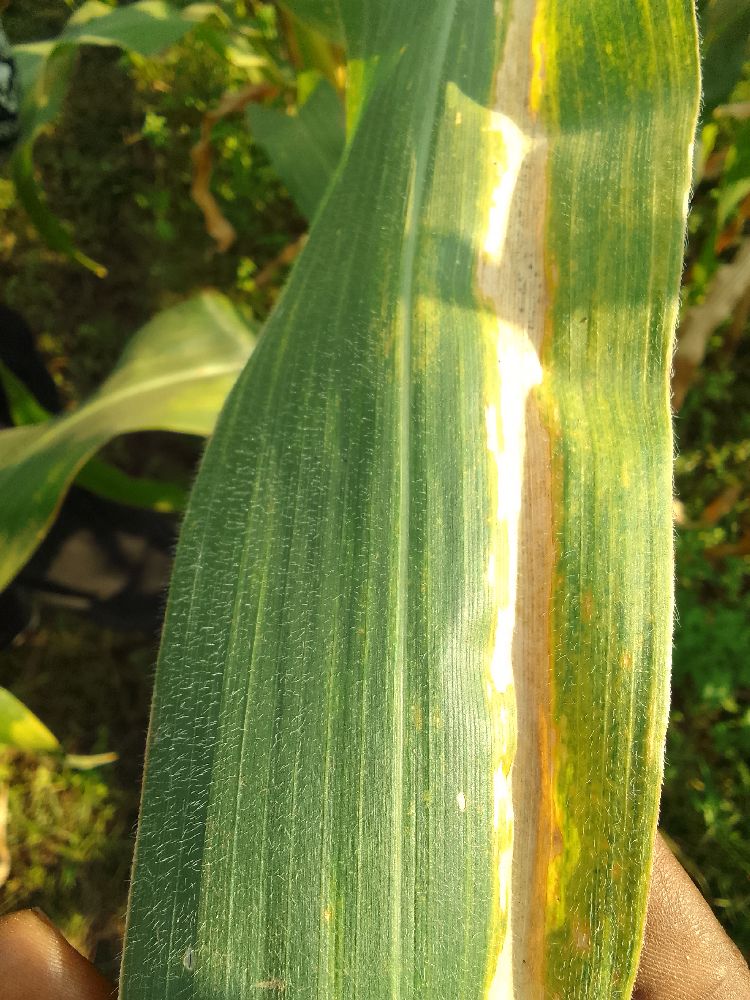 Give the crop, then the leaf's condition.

maize, maize lethal necrosis
